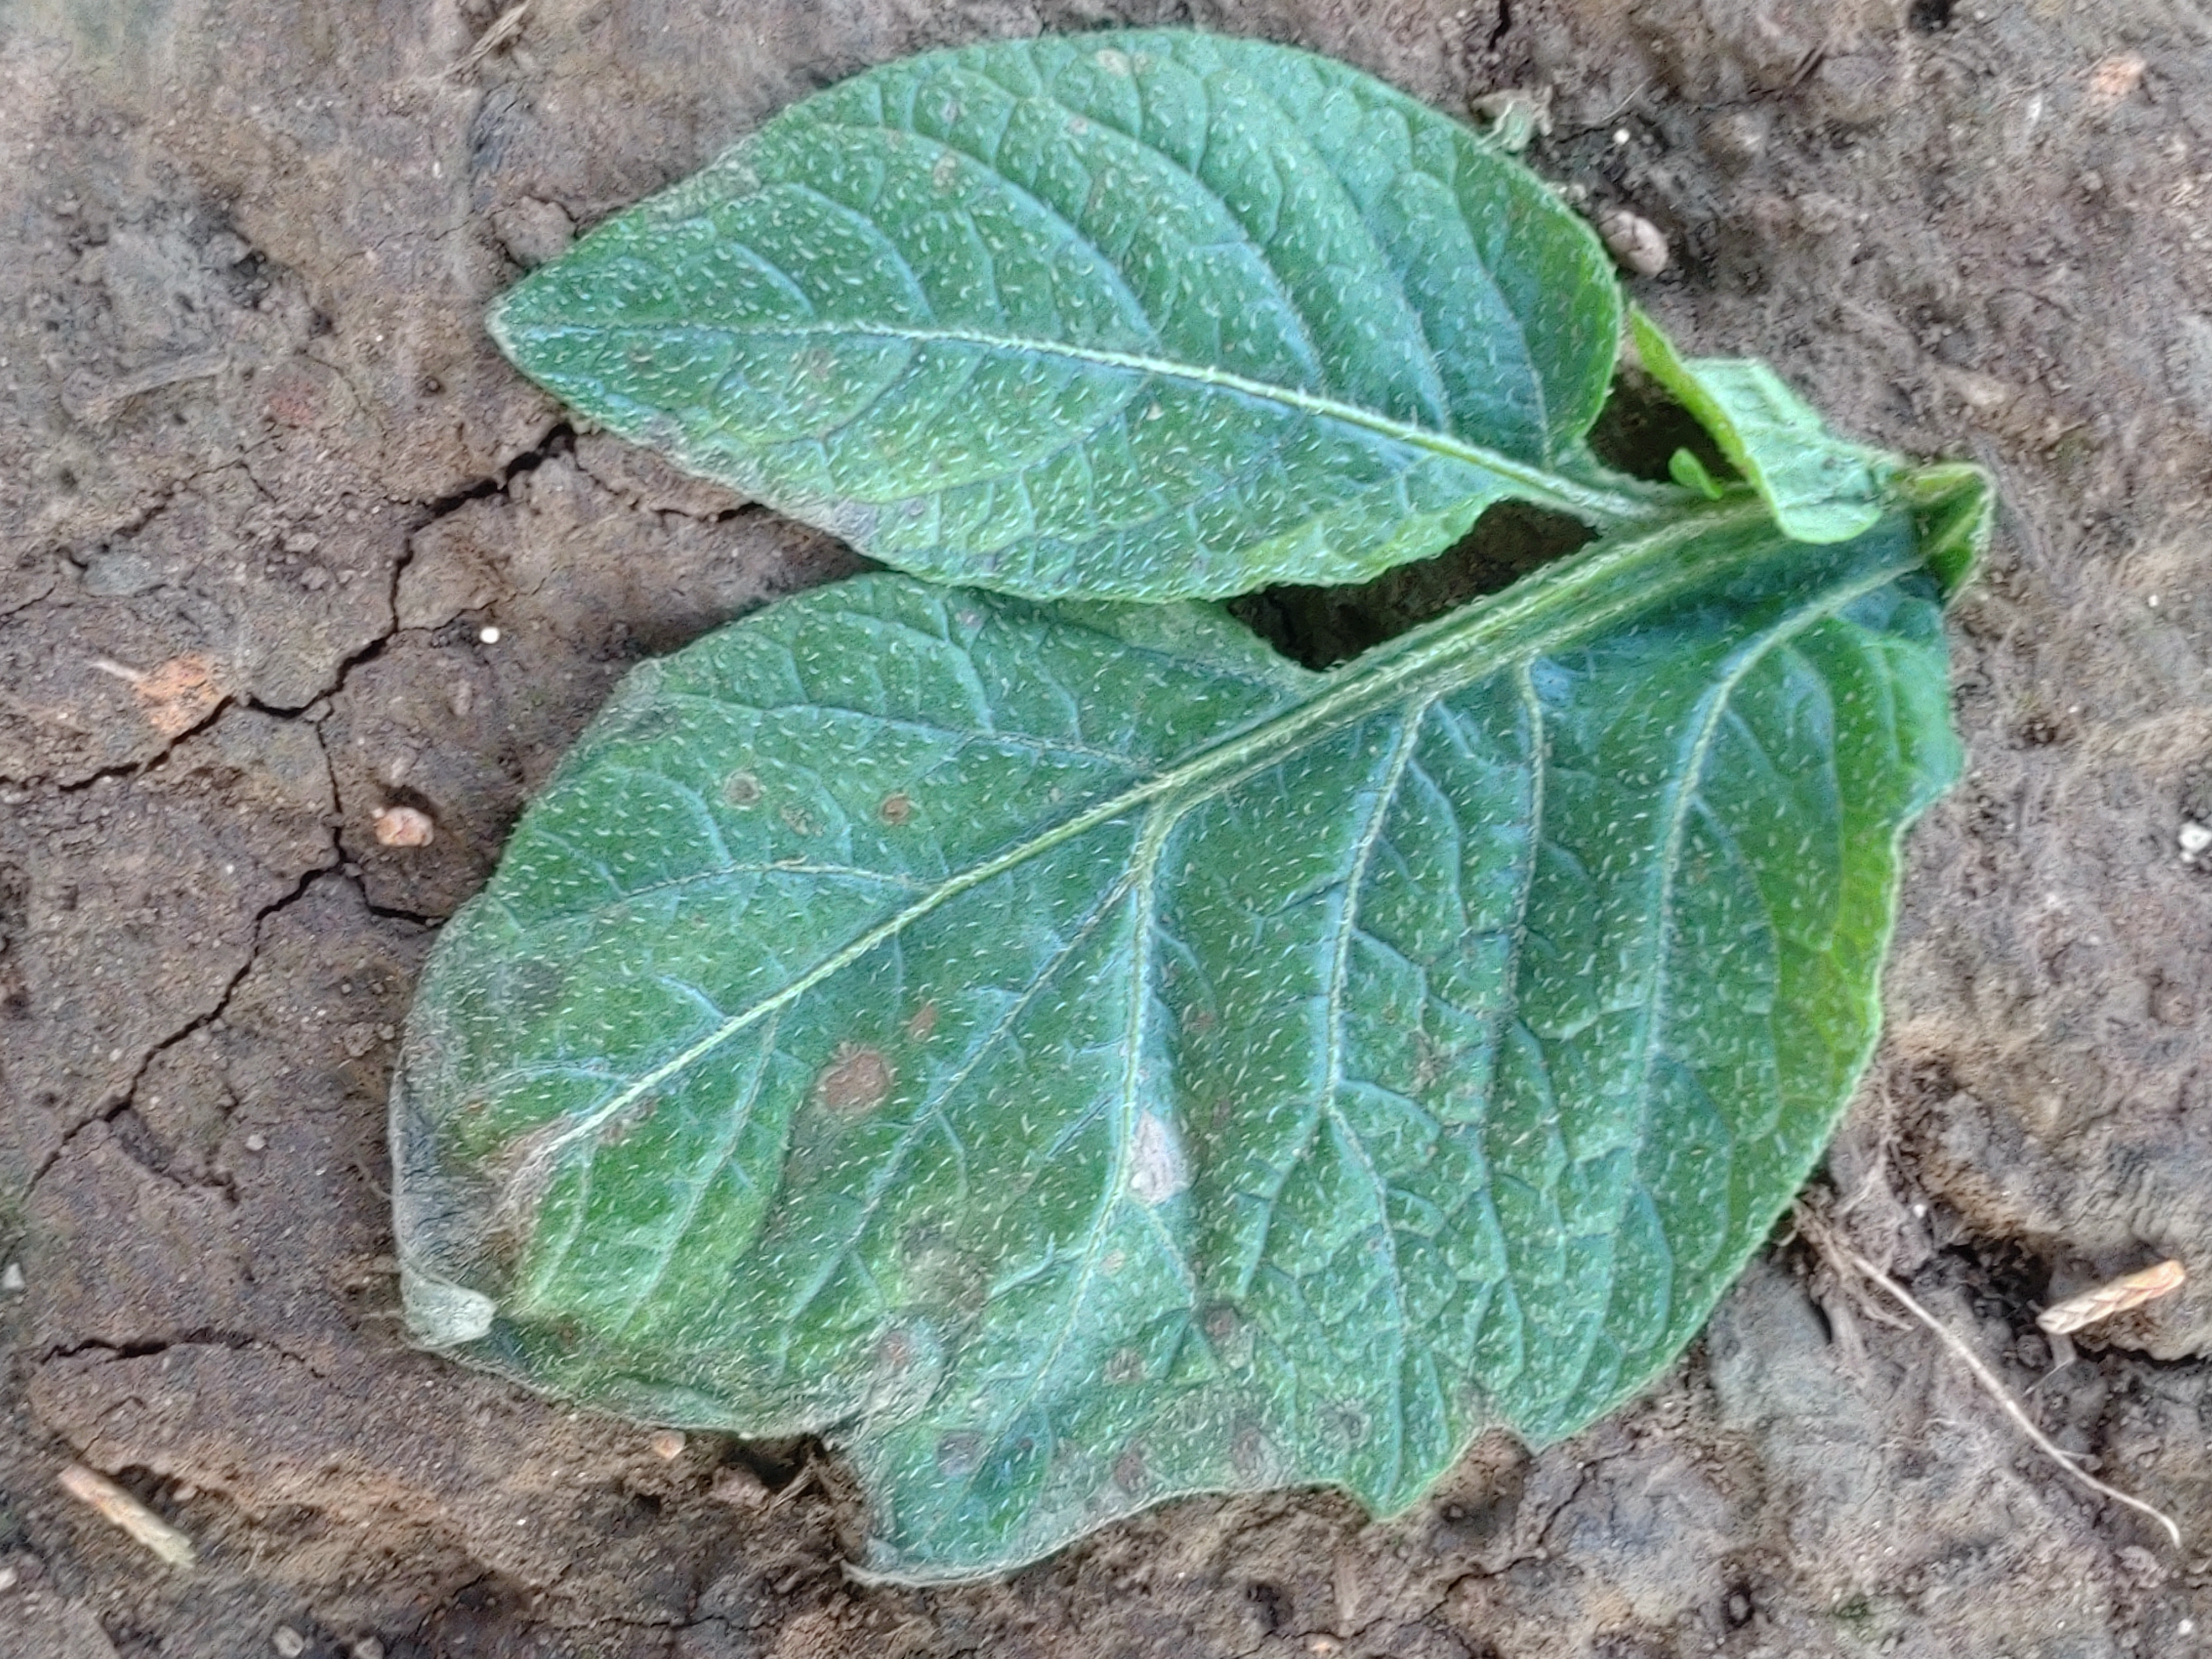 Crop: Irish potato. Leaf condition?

early blight
